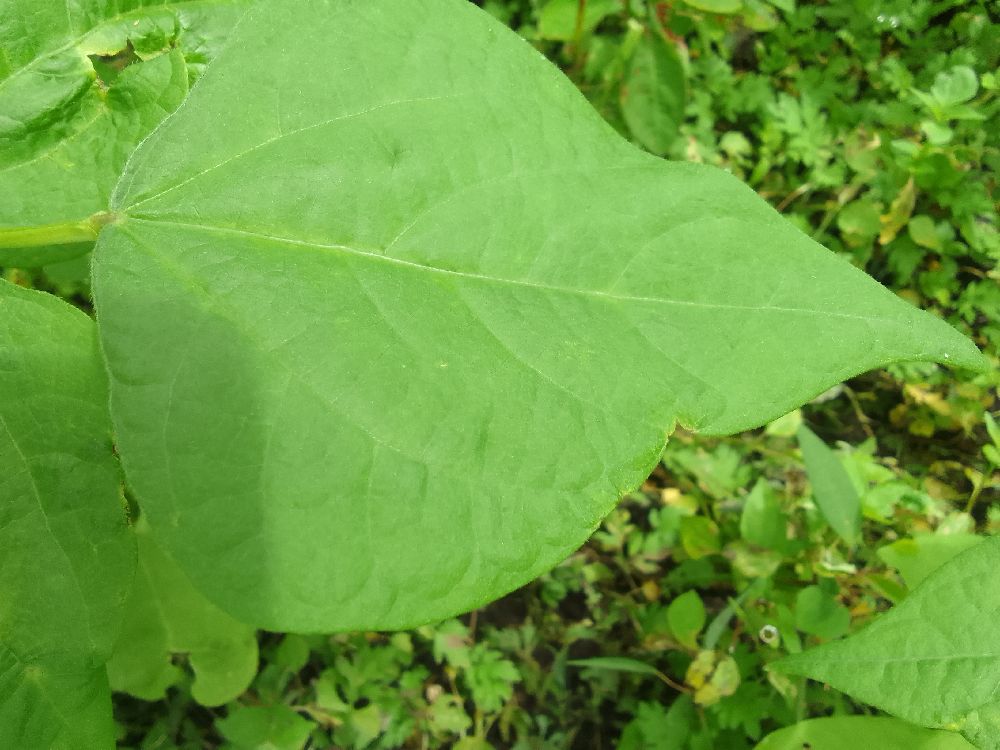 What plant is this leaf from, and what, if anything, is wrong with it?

common bean, healthy
